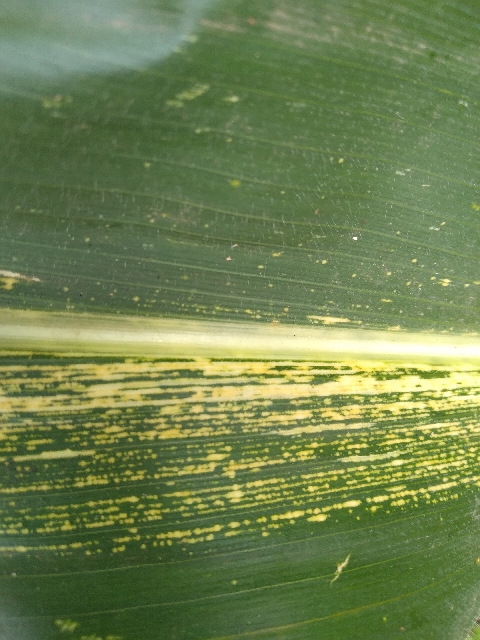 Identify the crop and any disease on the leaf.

maize, maize streak virus
